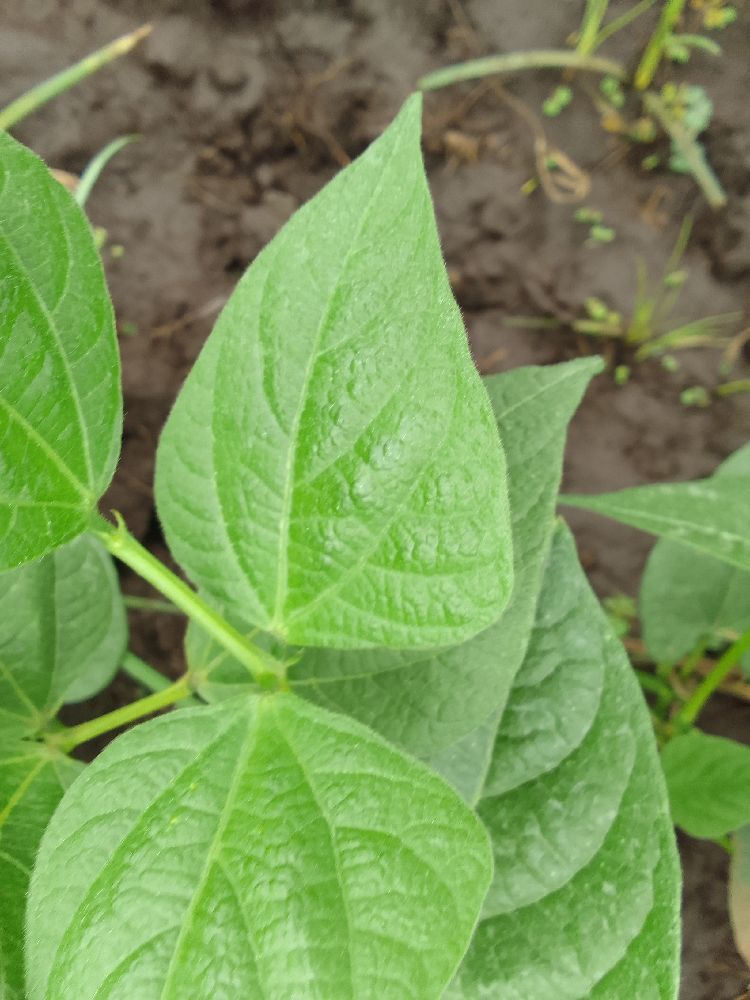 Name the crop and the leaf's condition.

common bean, healthy
